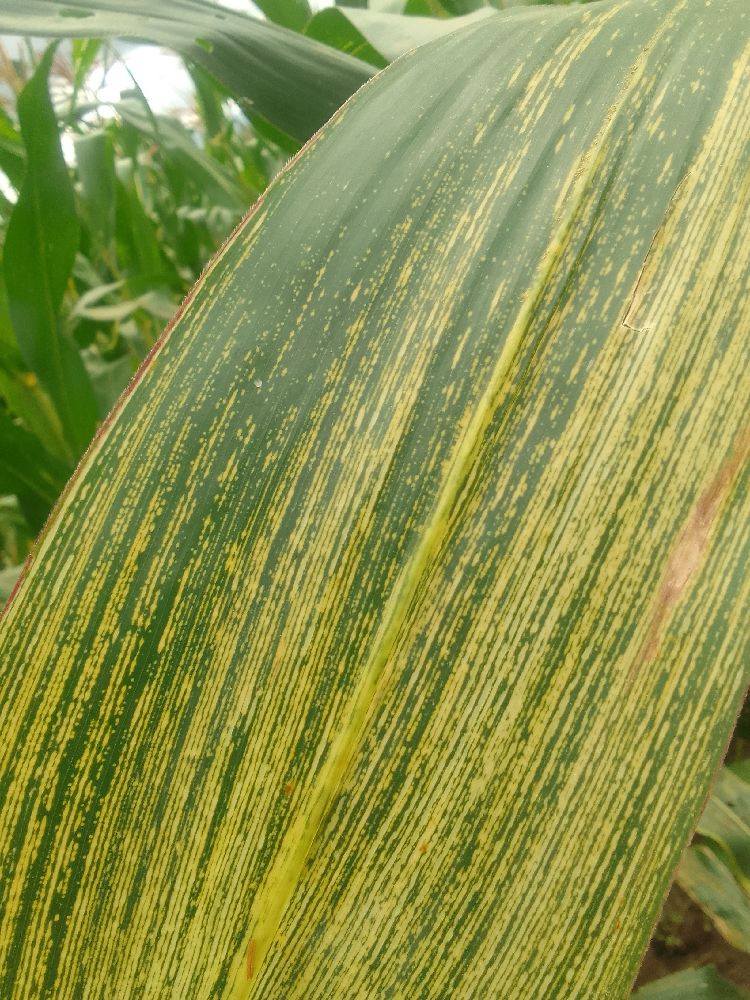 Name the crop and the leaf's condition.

maize, maize streak virus
